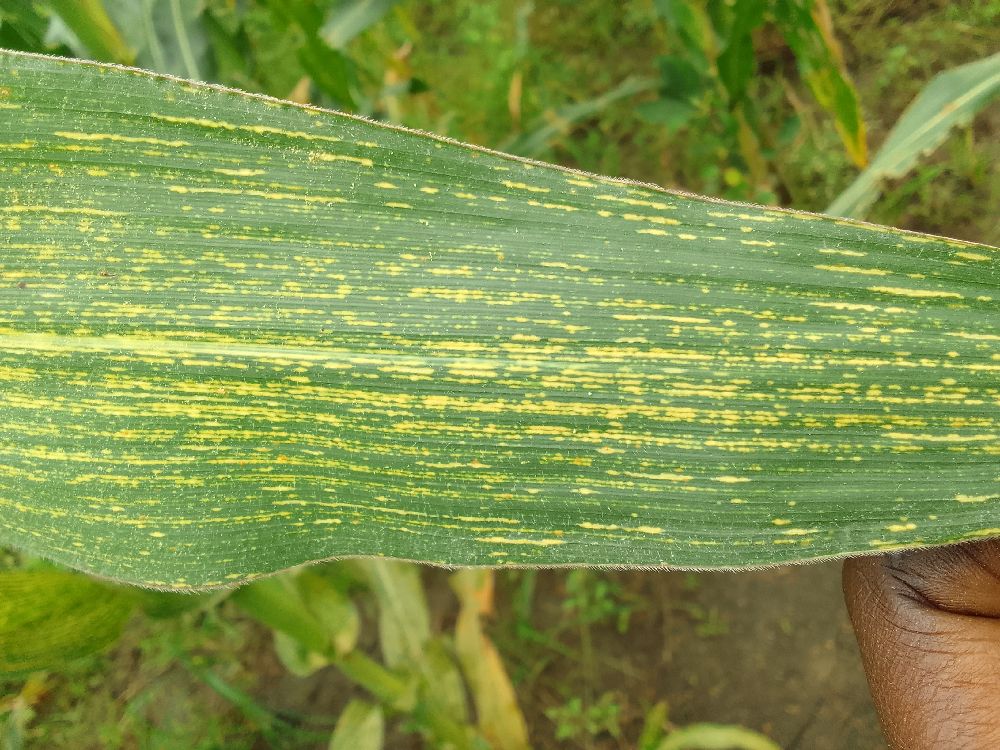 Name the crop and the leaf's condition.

maize, maize streak virus
